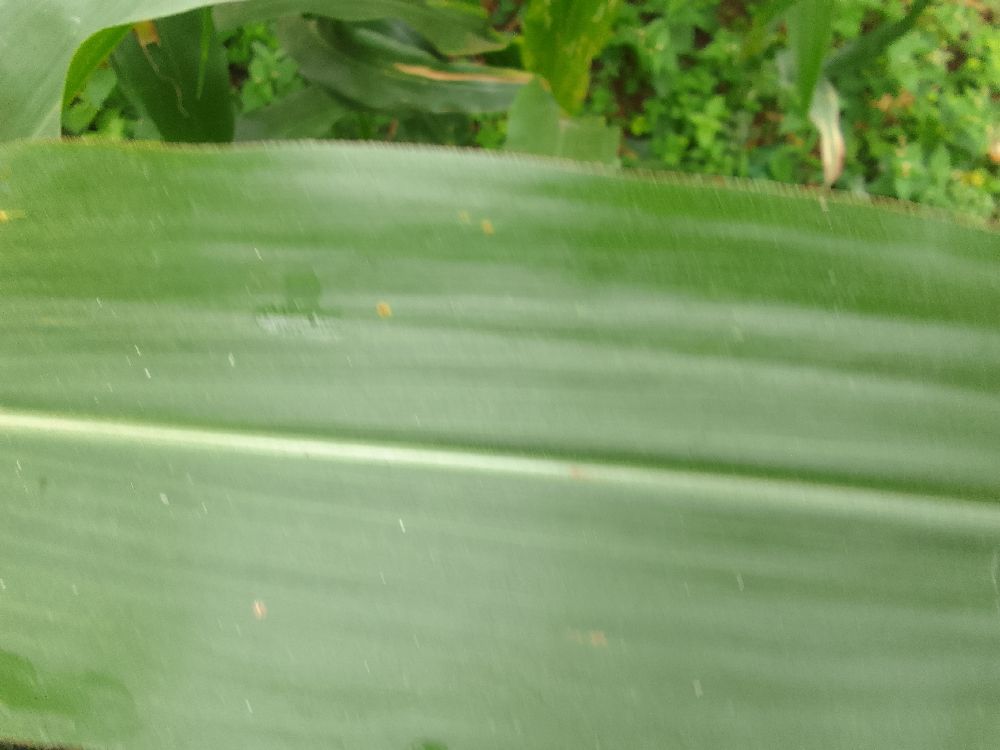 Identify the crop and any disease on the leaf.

maize, healthy
